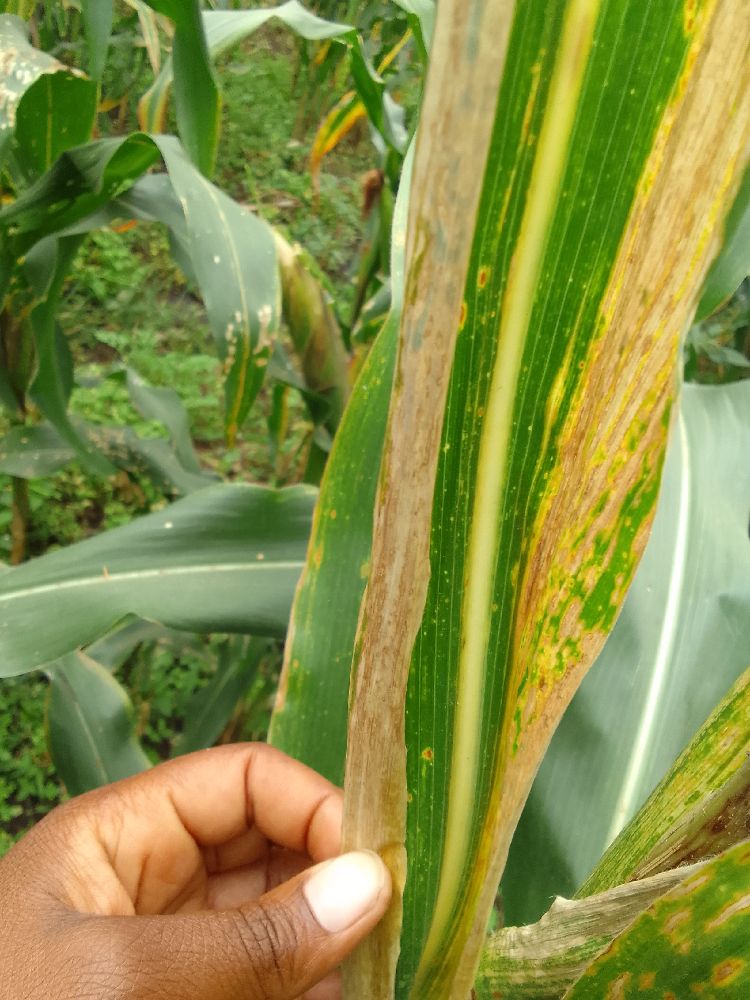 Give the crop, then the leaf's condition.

maize, maize lethal necrosis
